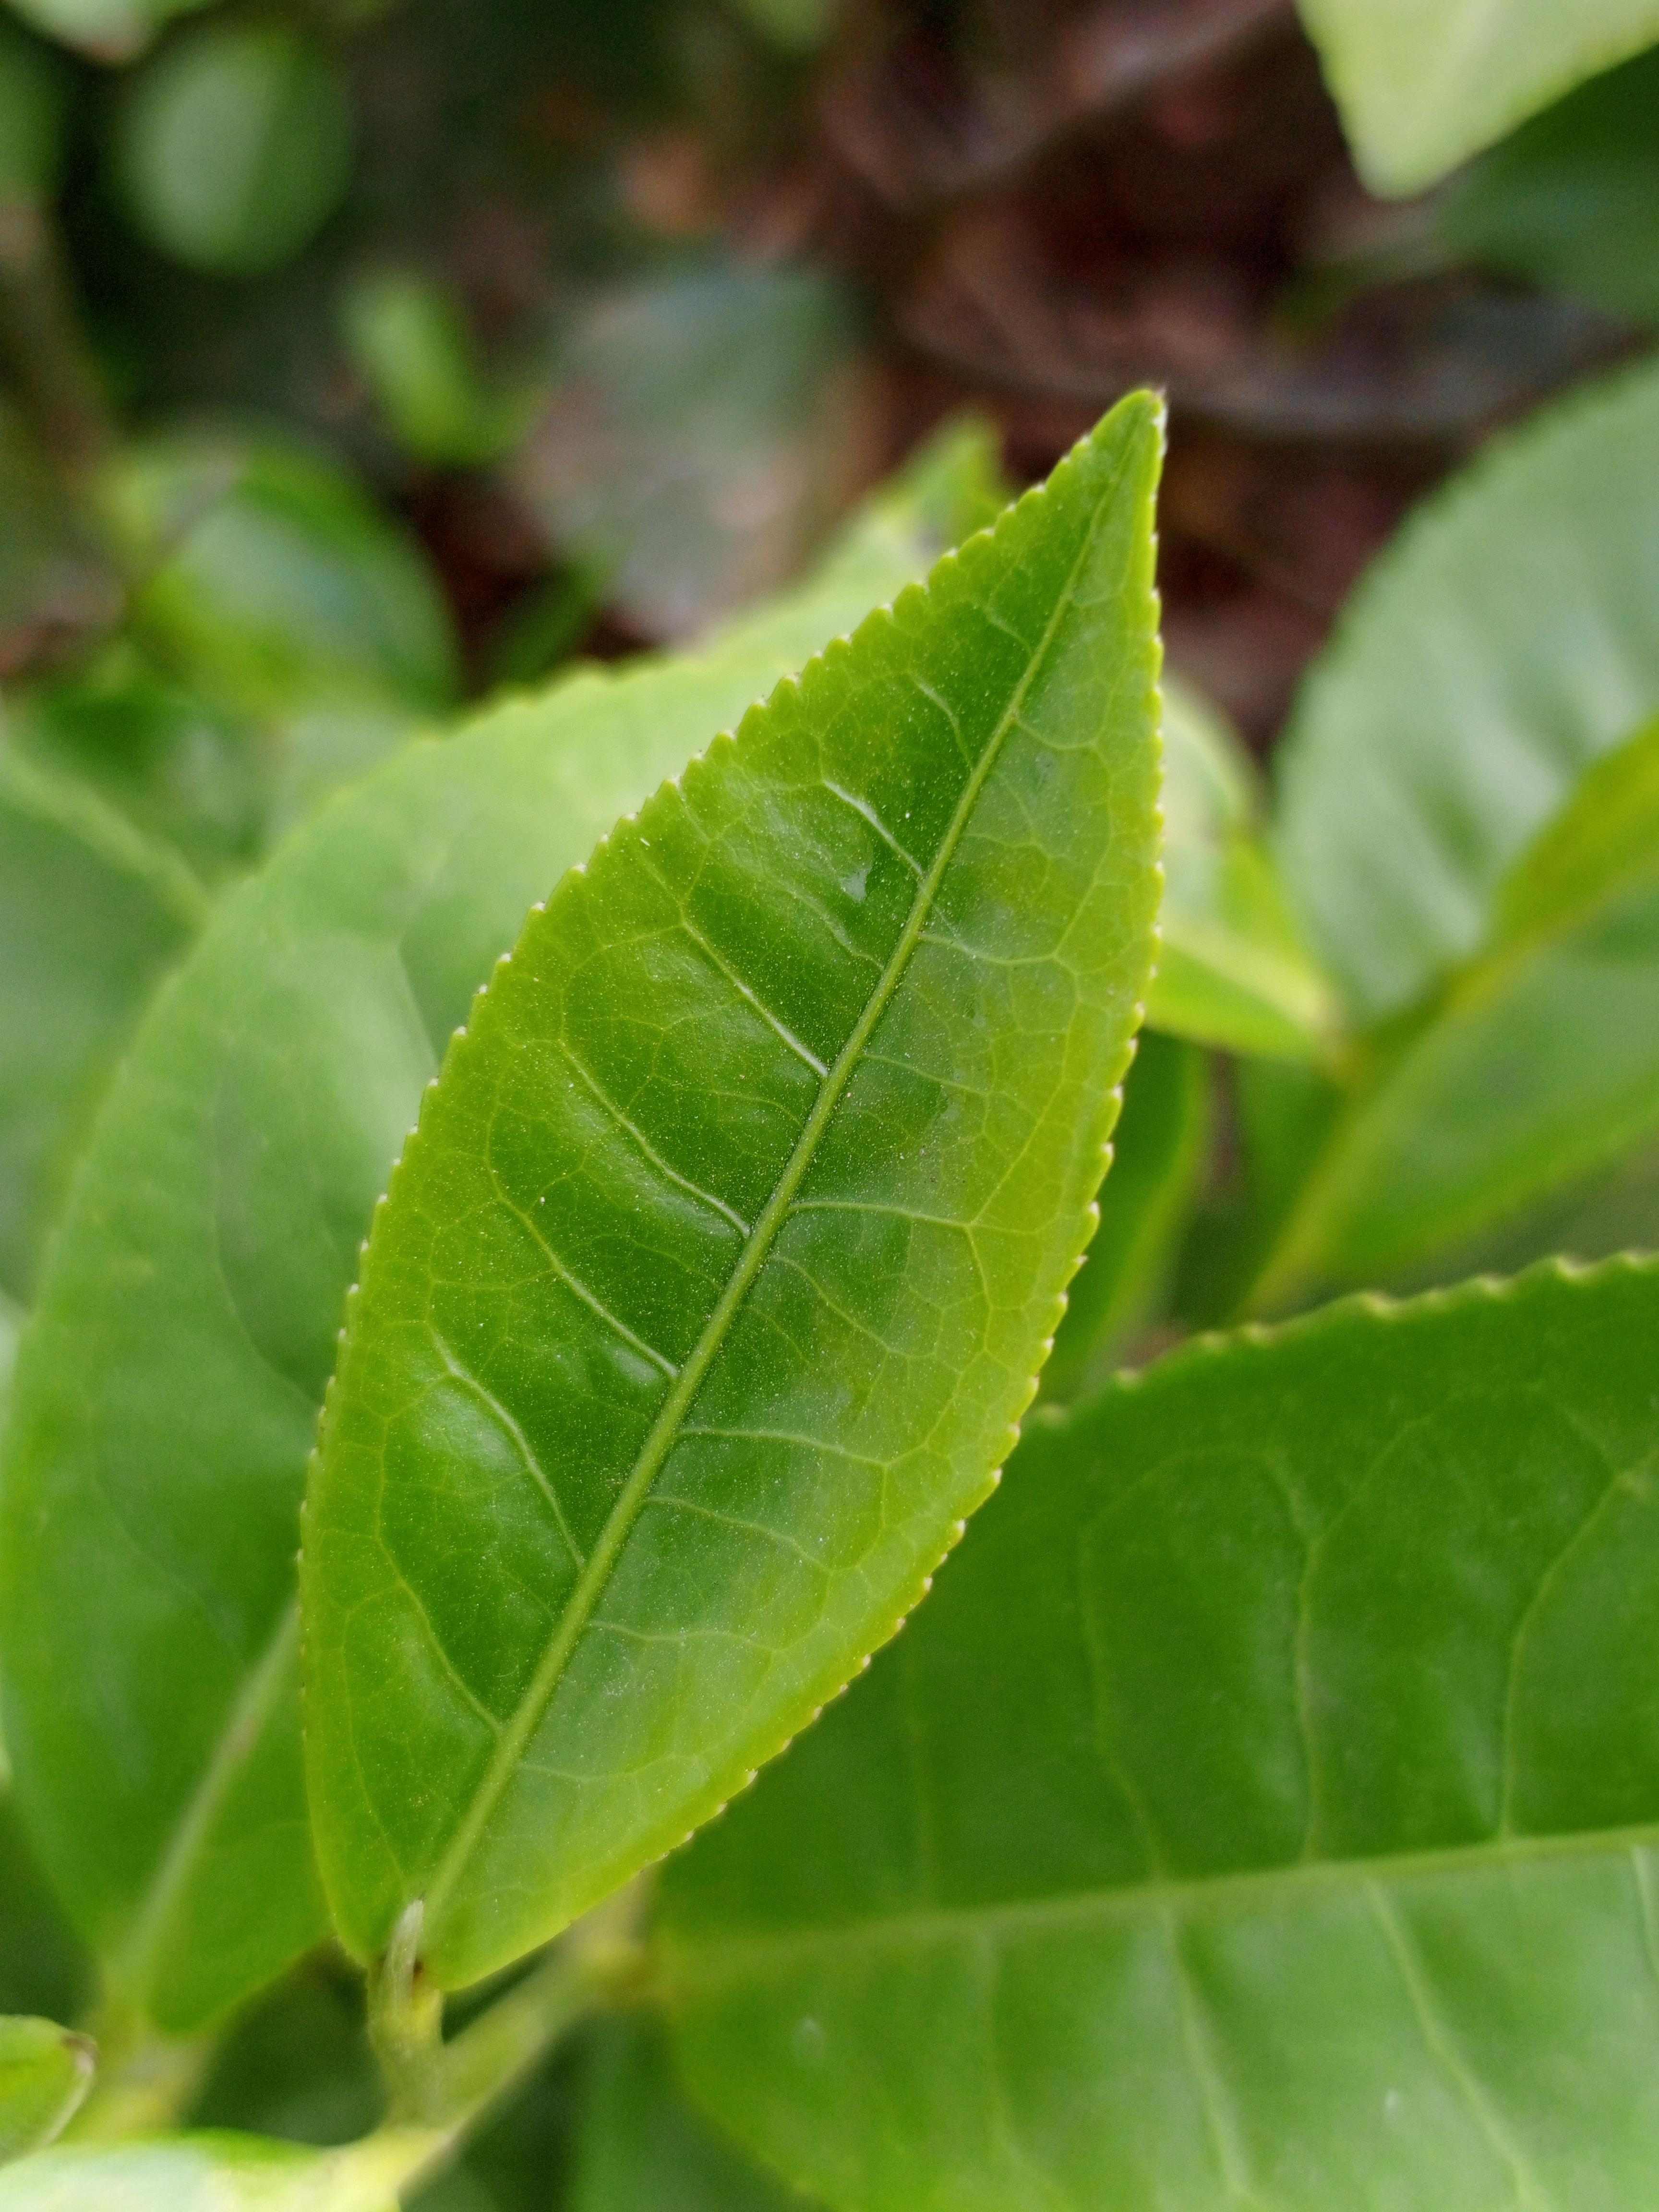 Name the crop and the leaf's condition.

tea, healthy leaf
